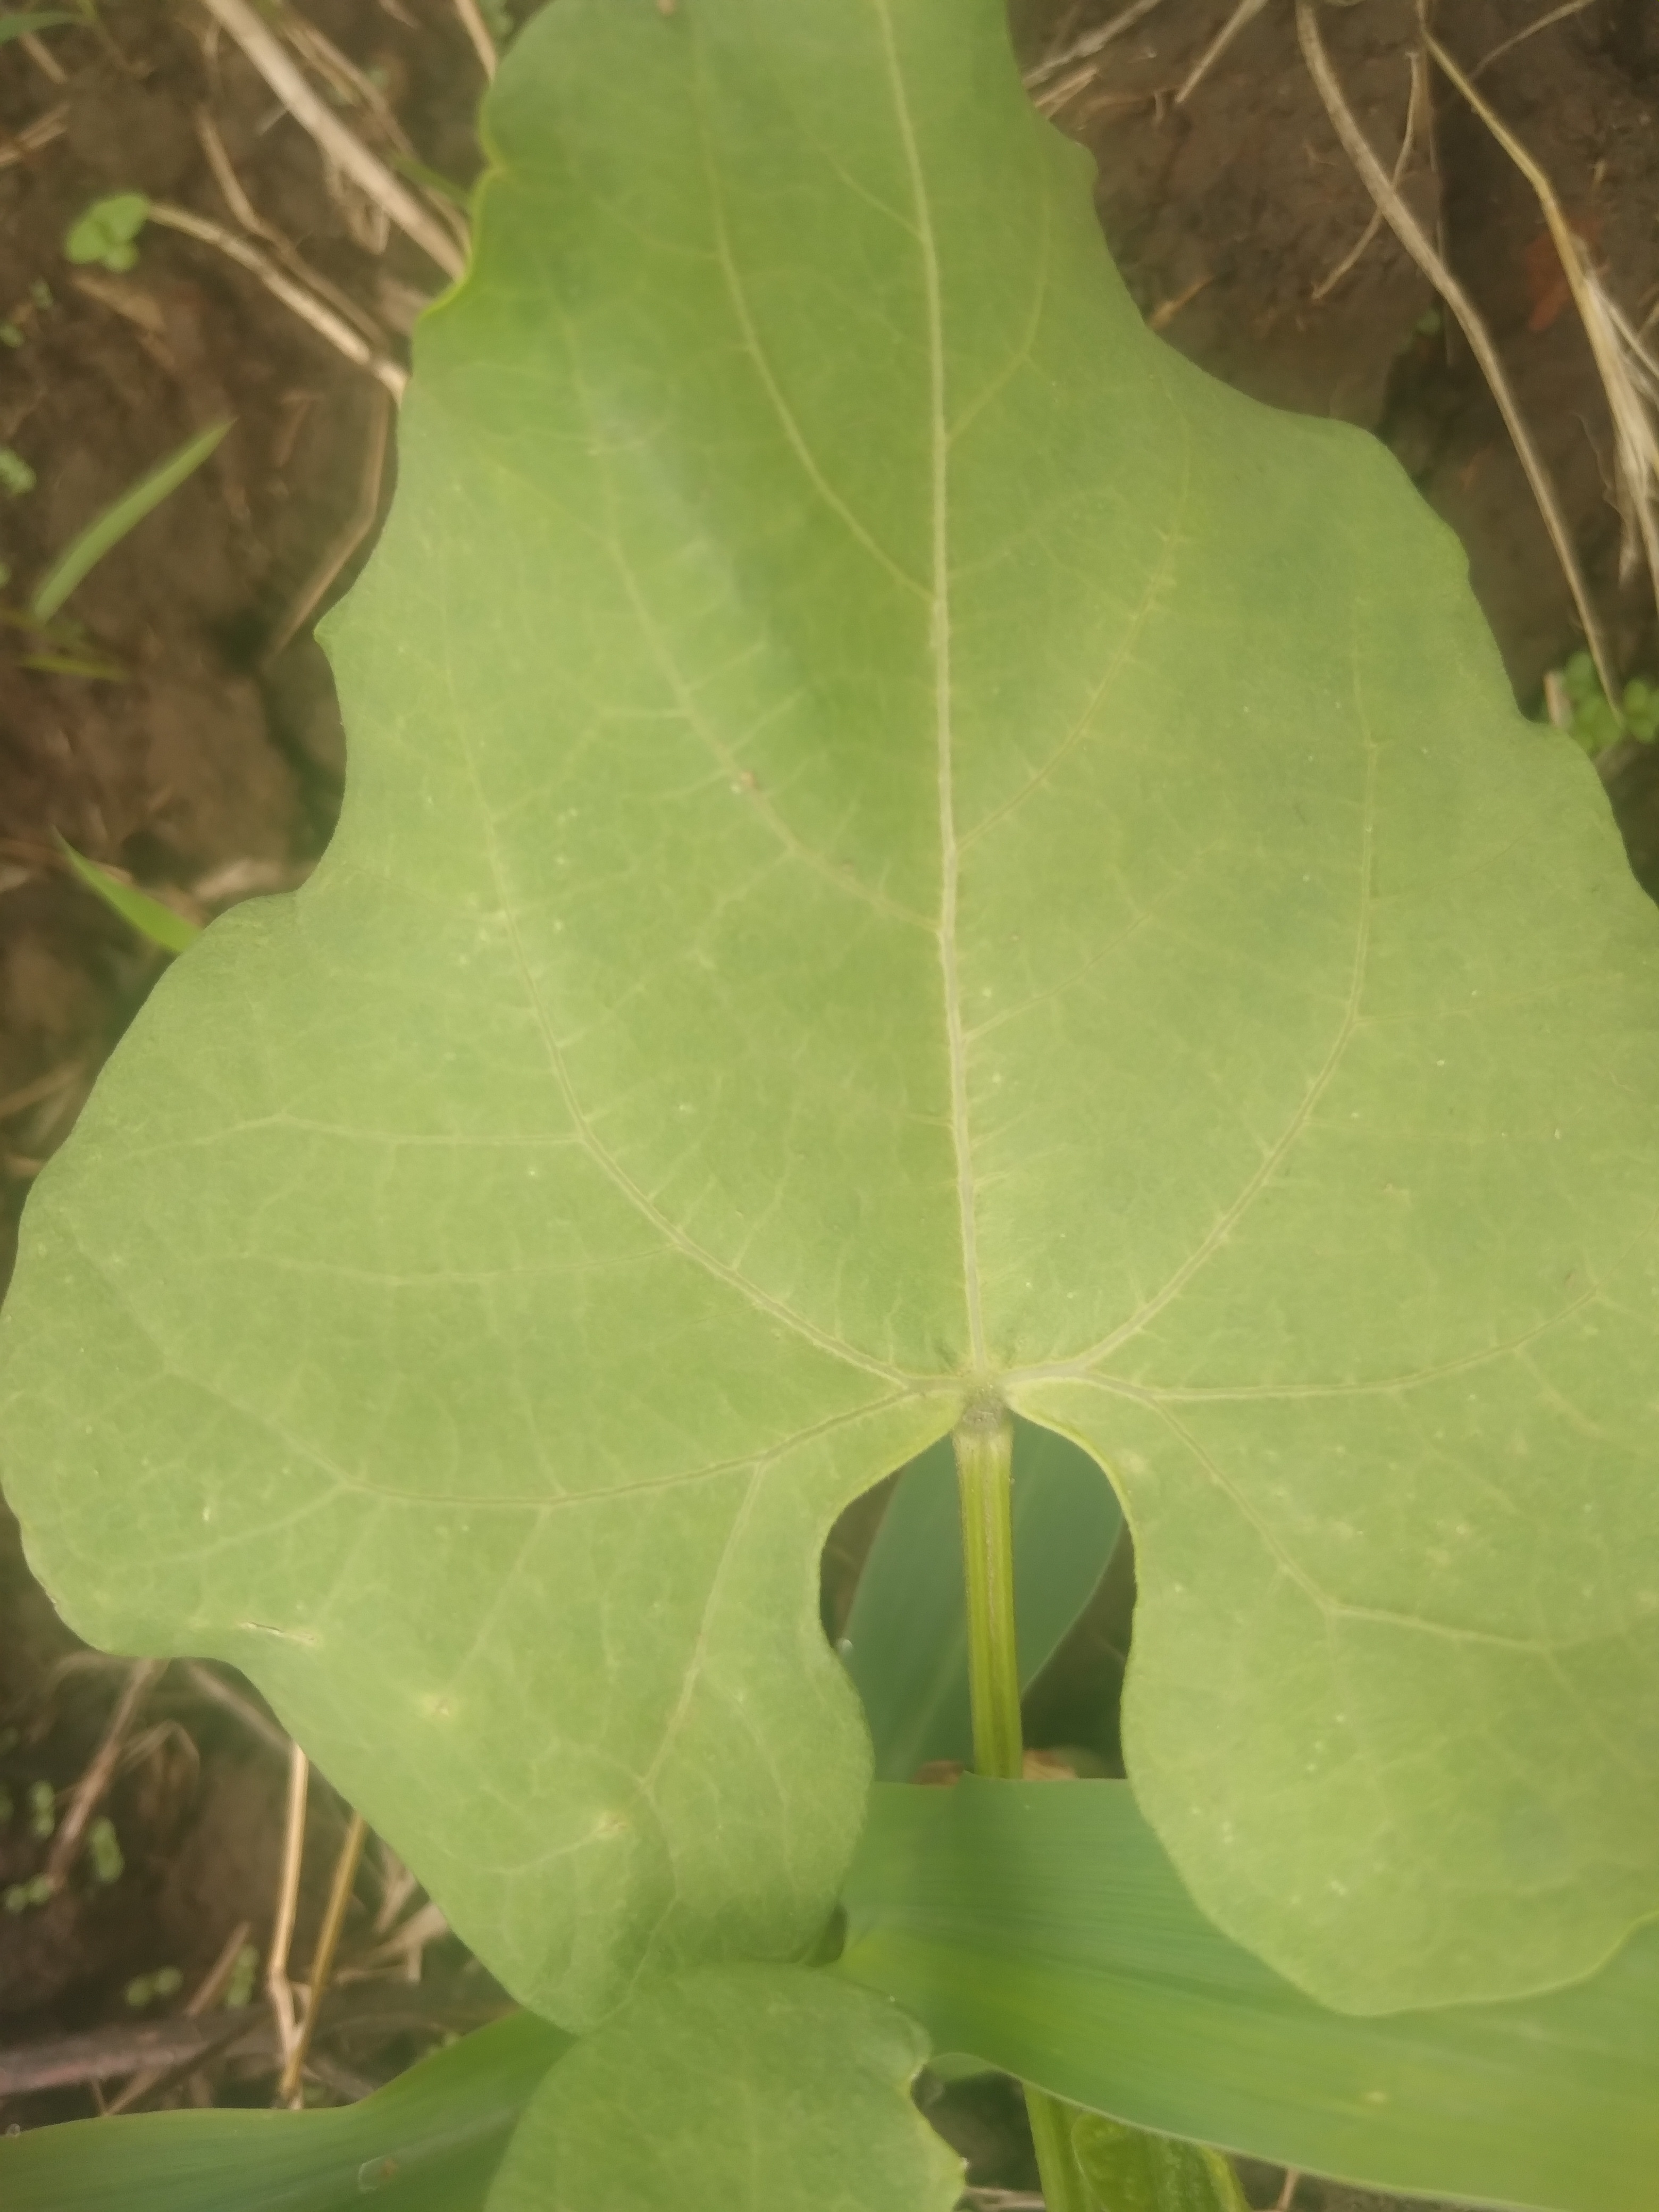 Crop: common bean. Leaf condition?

healthy
